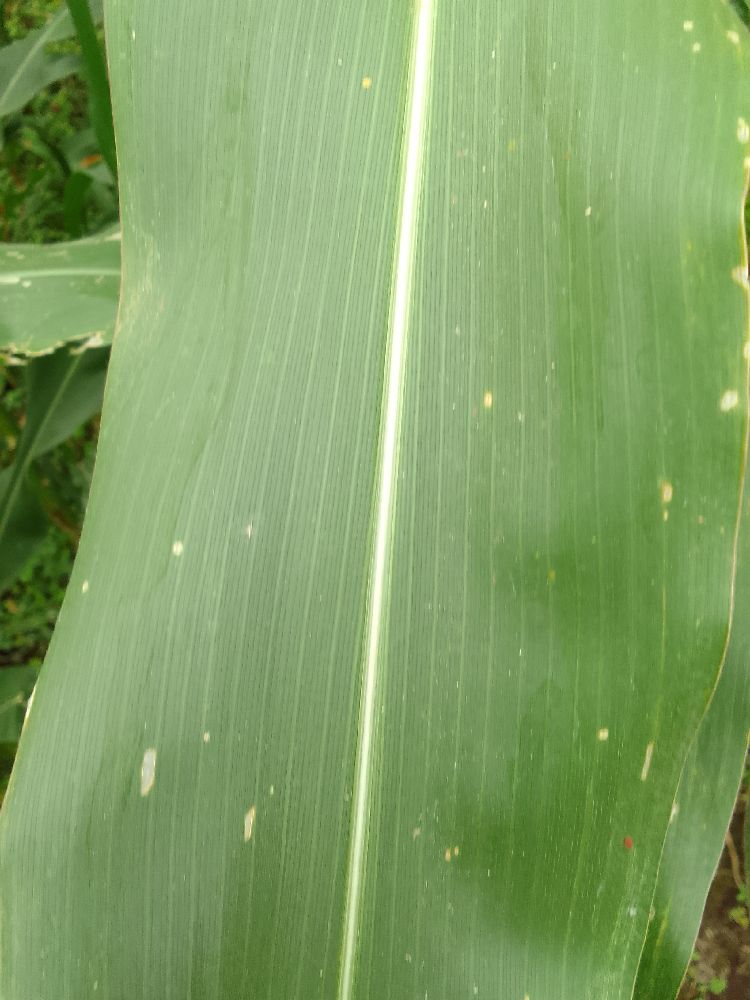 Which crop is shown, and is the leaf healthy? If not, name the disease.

maize, healthy
